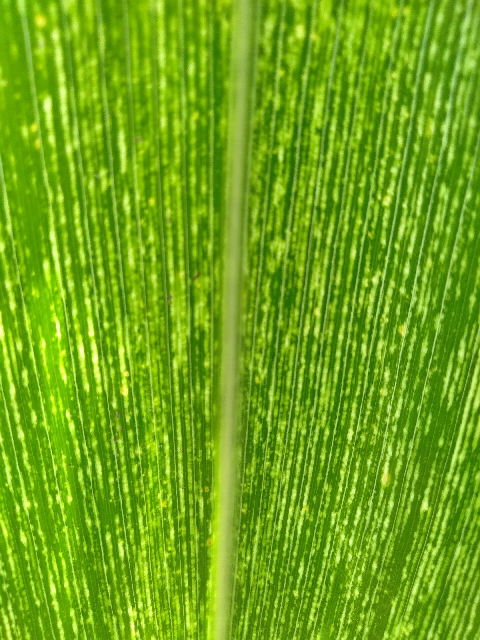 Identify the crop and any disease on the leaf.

maize, maize streak virus
